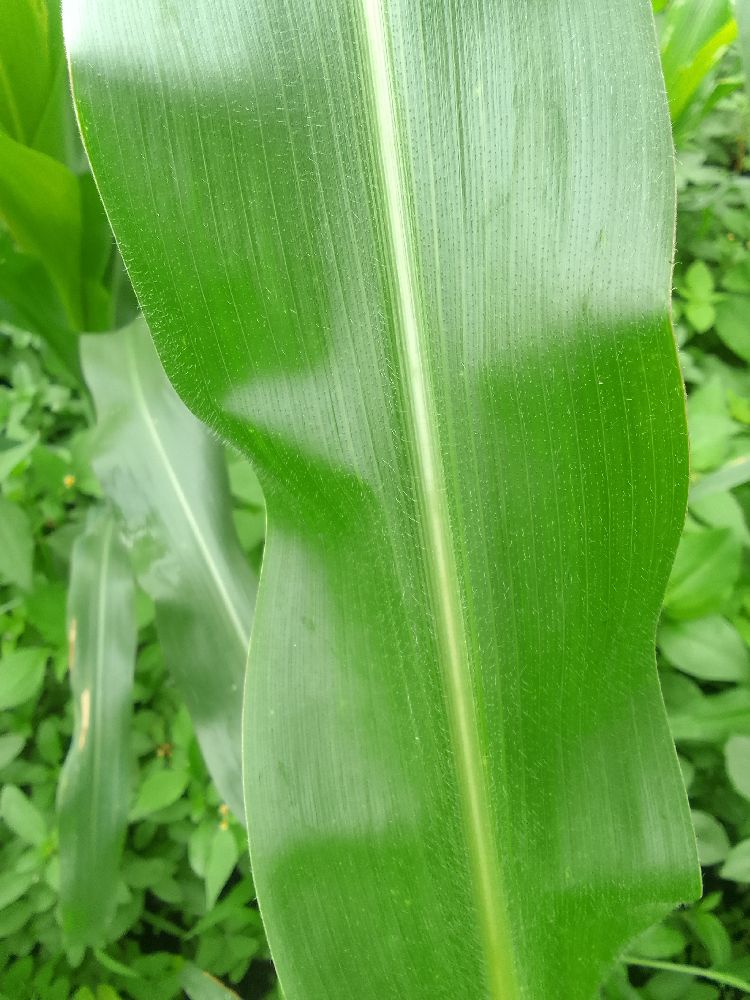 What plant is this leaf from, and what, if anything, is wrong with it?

maize, healthy
